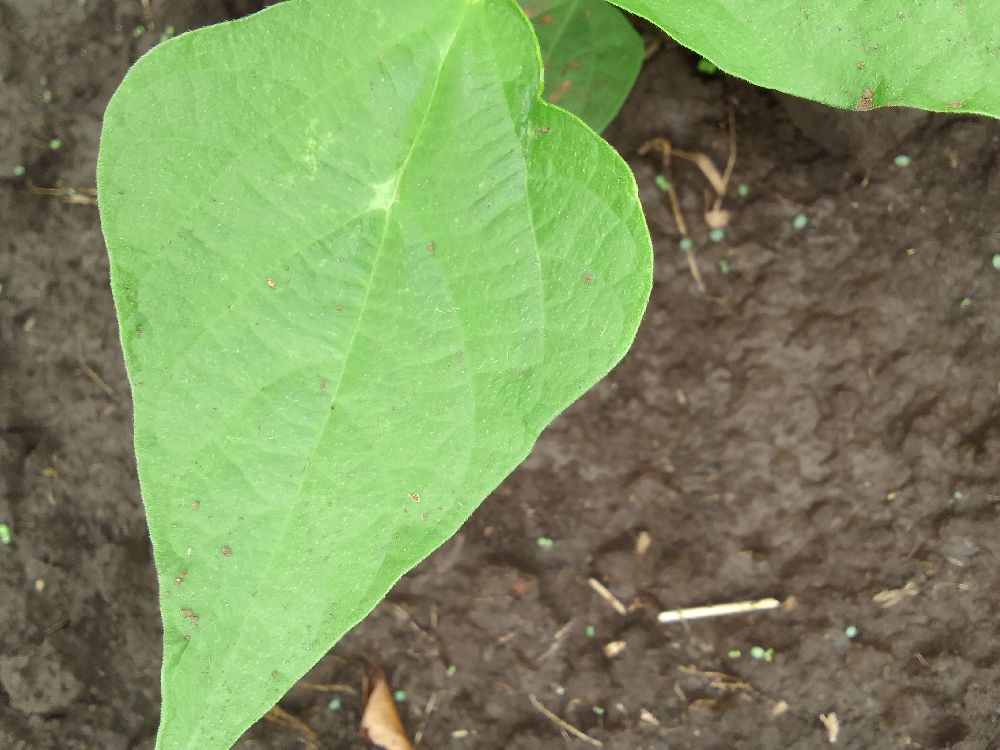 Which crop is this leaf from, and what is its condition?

common bean, healthy
